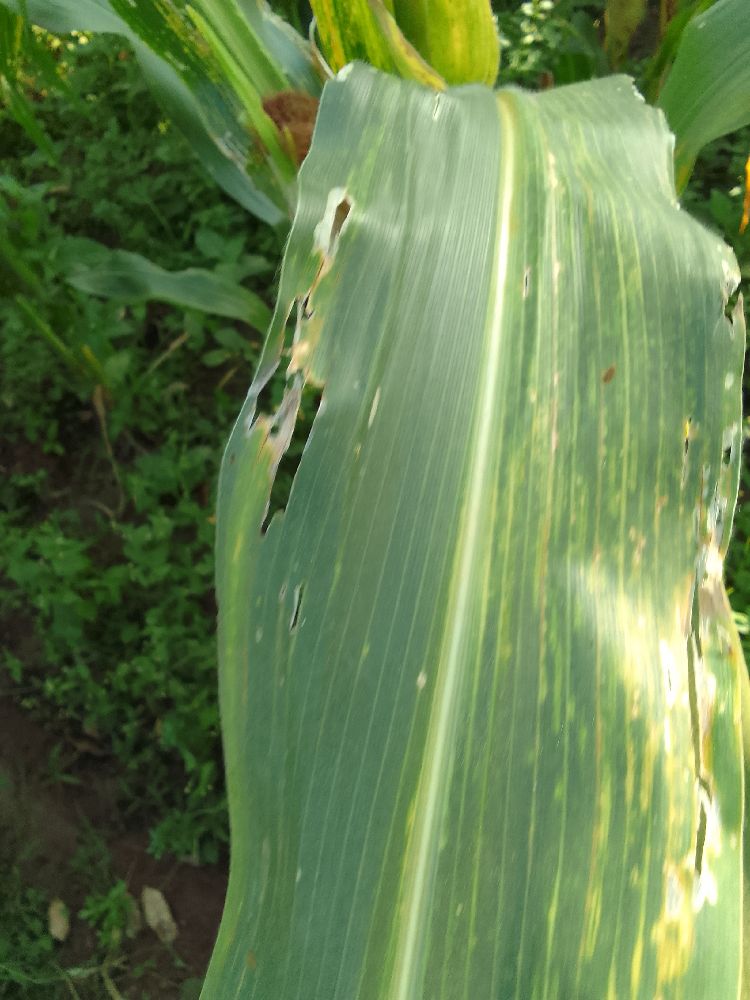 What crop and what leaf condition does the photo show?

maize, maize lethal necrosis
